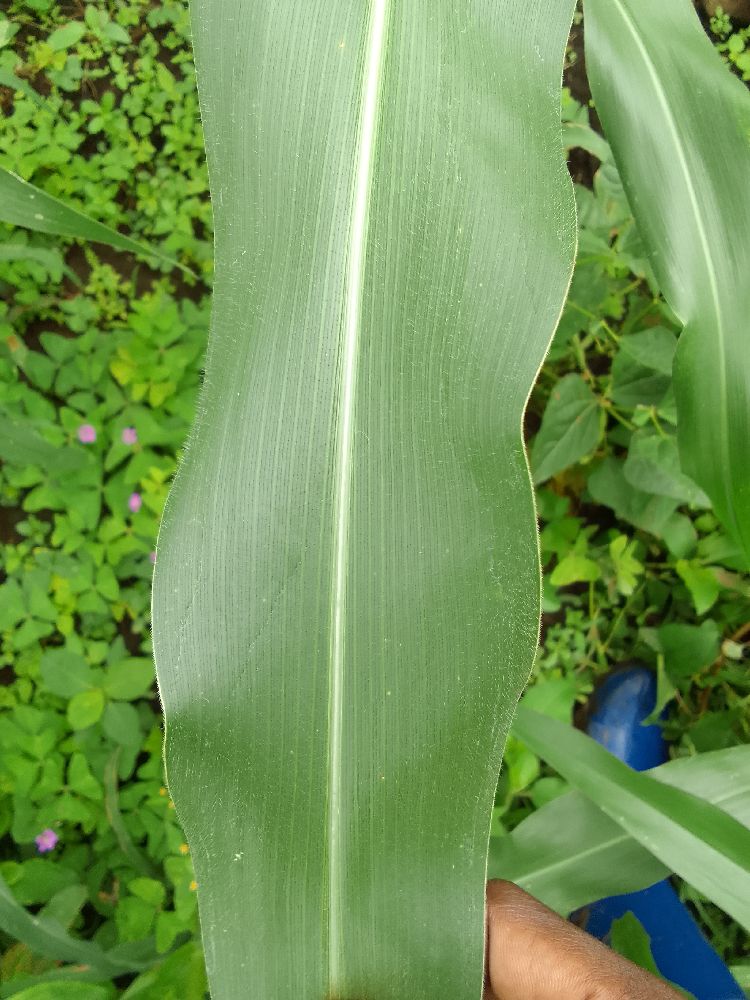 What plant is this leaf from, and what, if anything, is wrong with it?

maize, healthy
